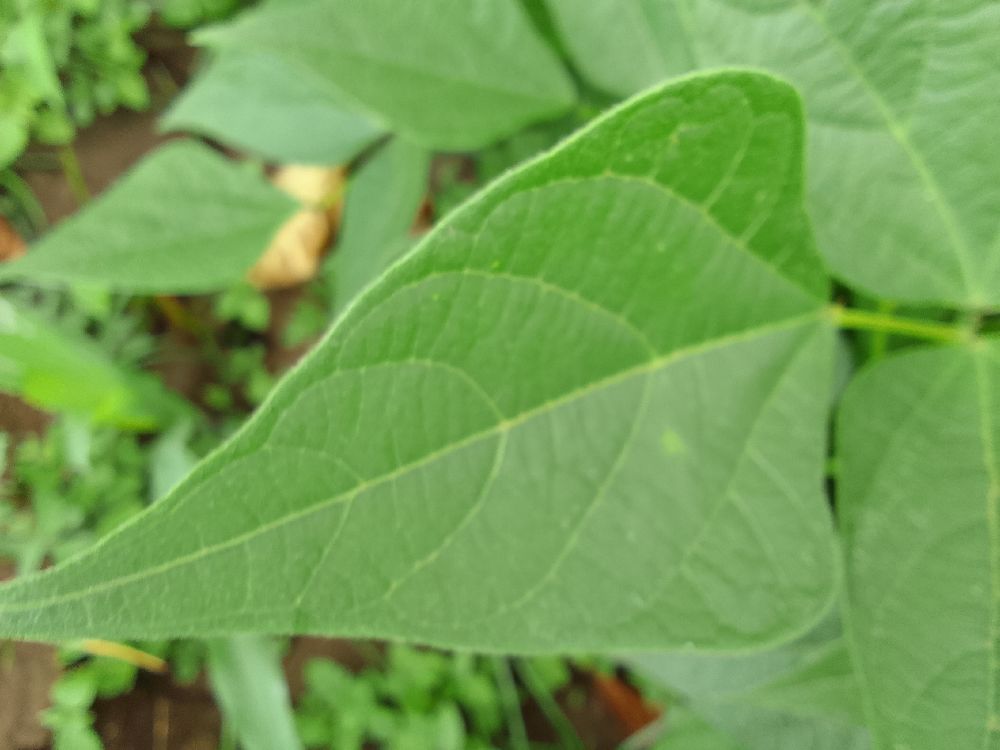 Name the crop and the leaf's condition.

common bean, healthy
